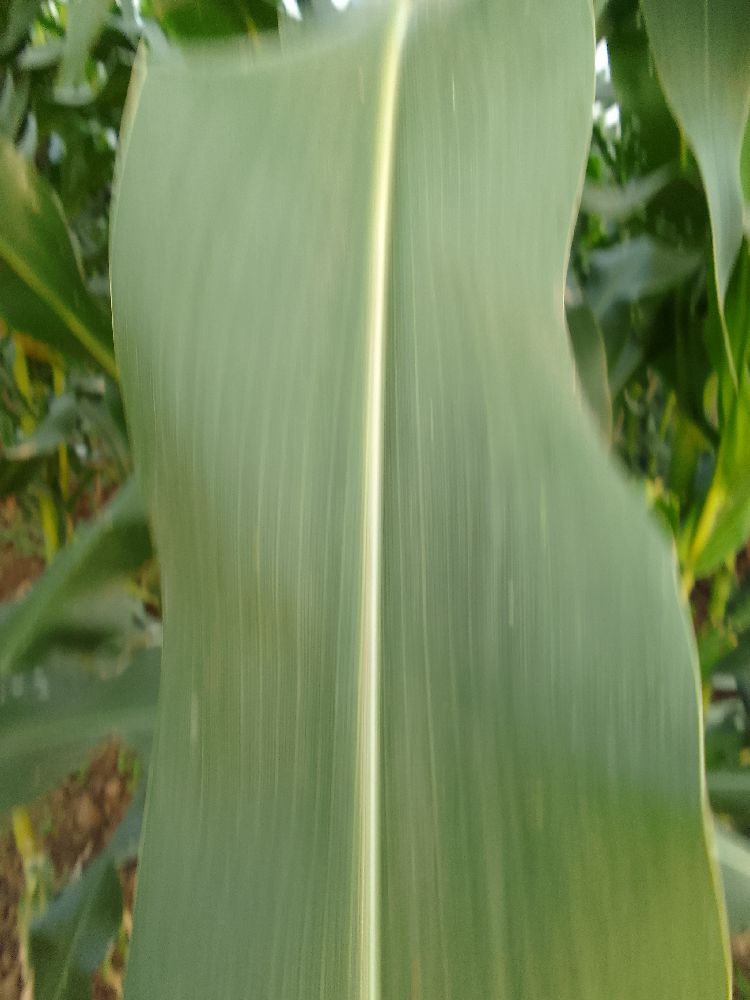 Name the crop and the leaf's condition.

maize, healthy
